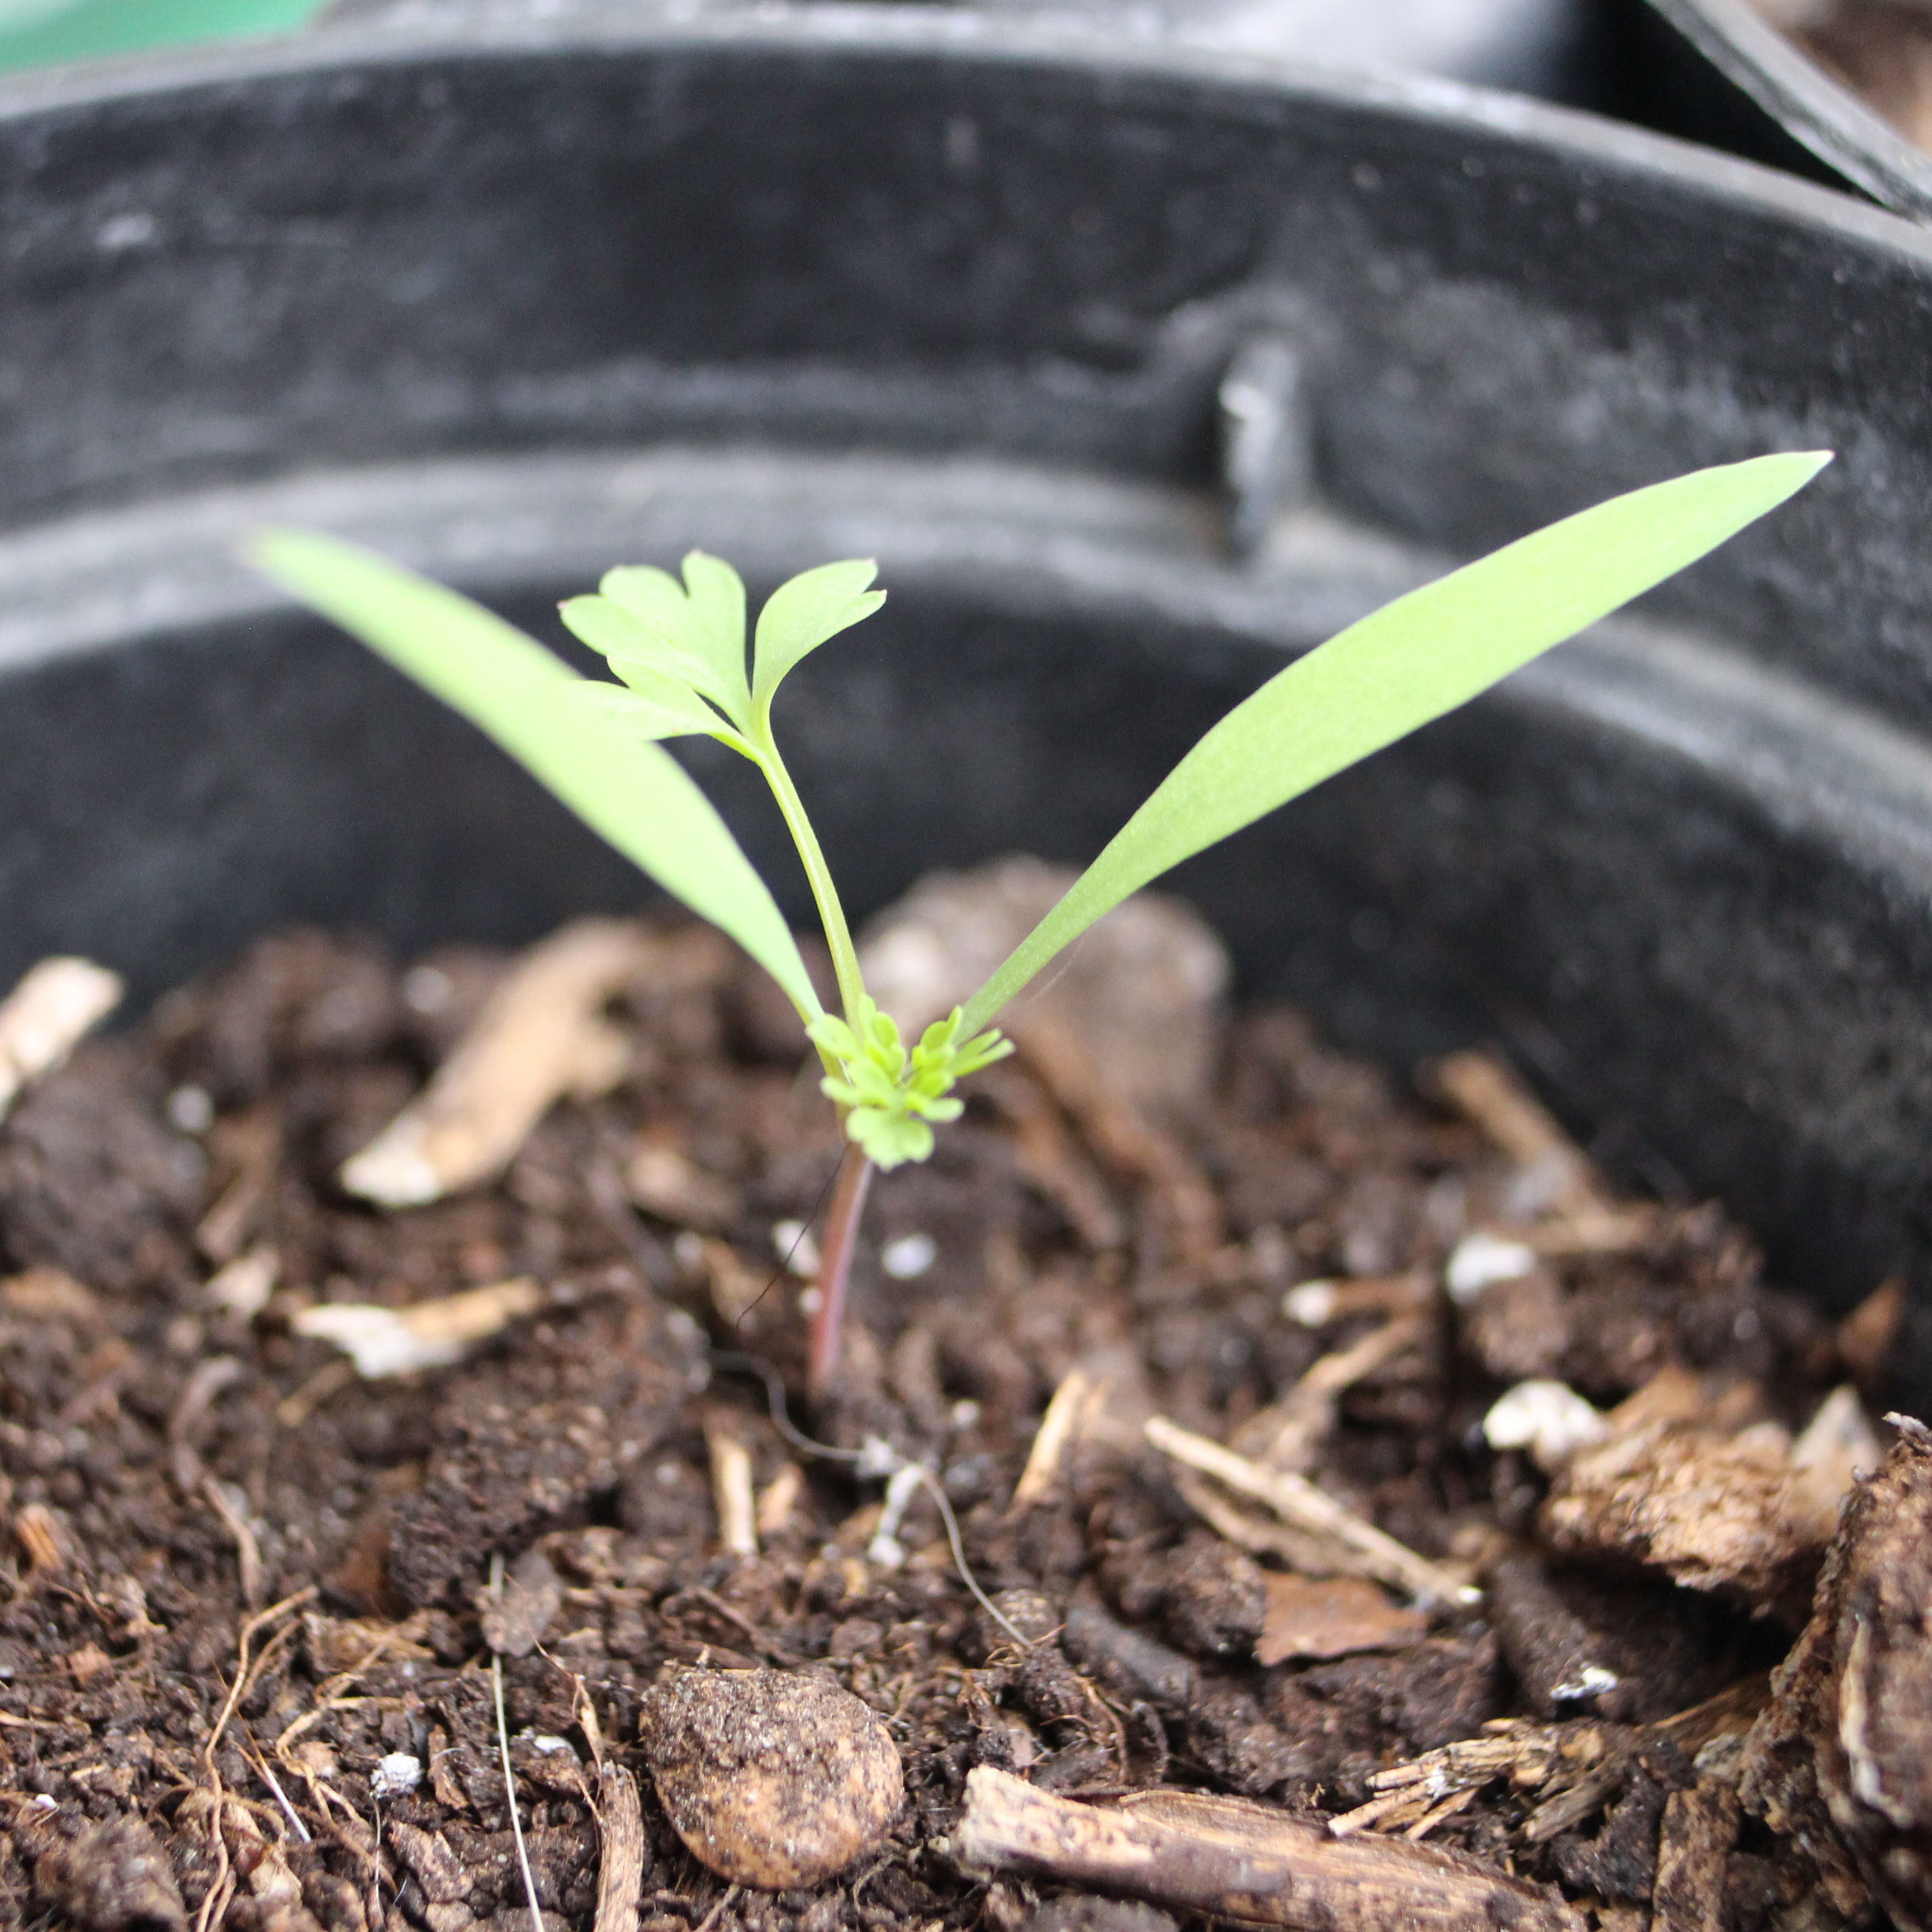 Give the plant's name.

Fumaria officinalis
